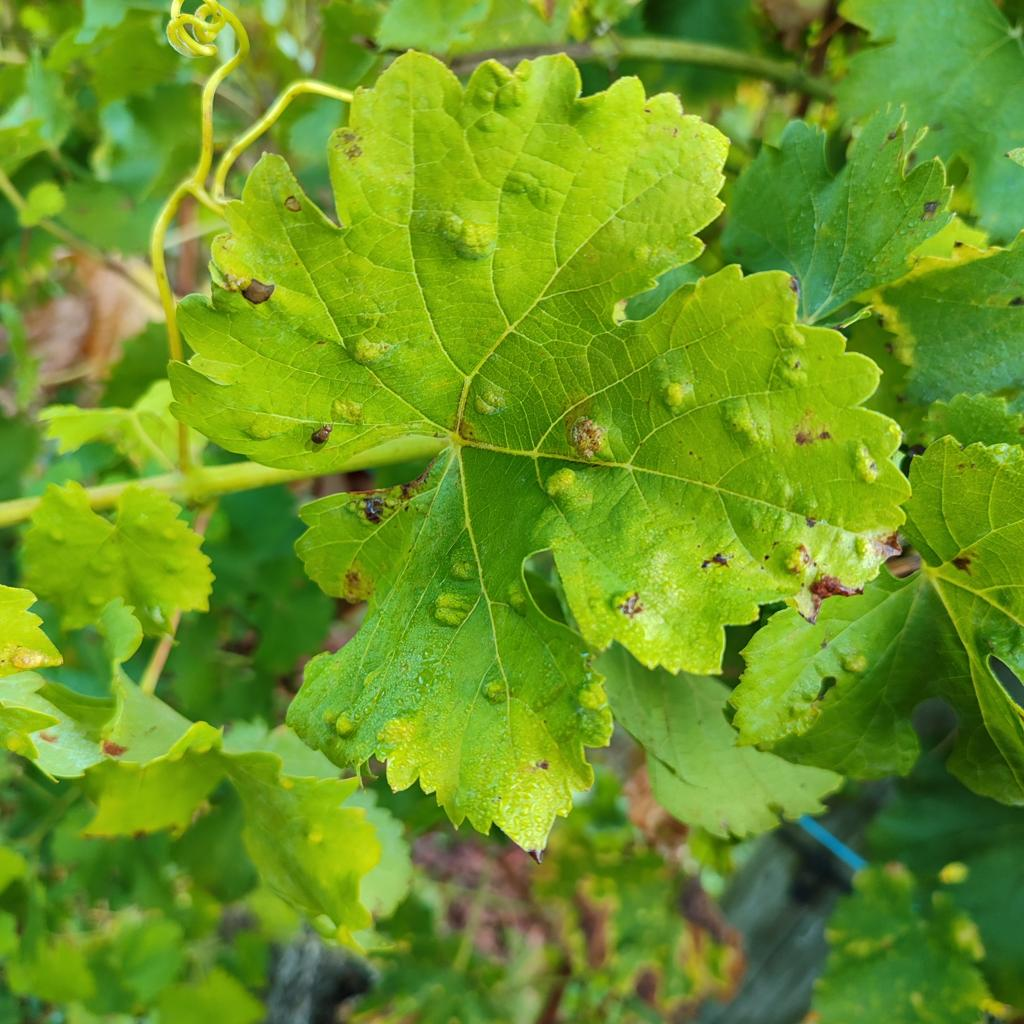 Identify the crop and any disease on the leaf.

grapevine, erineum mite
